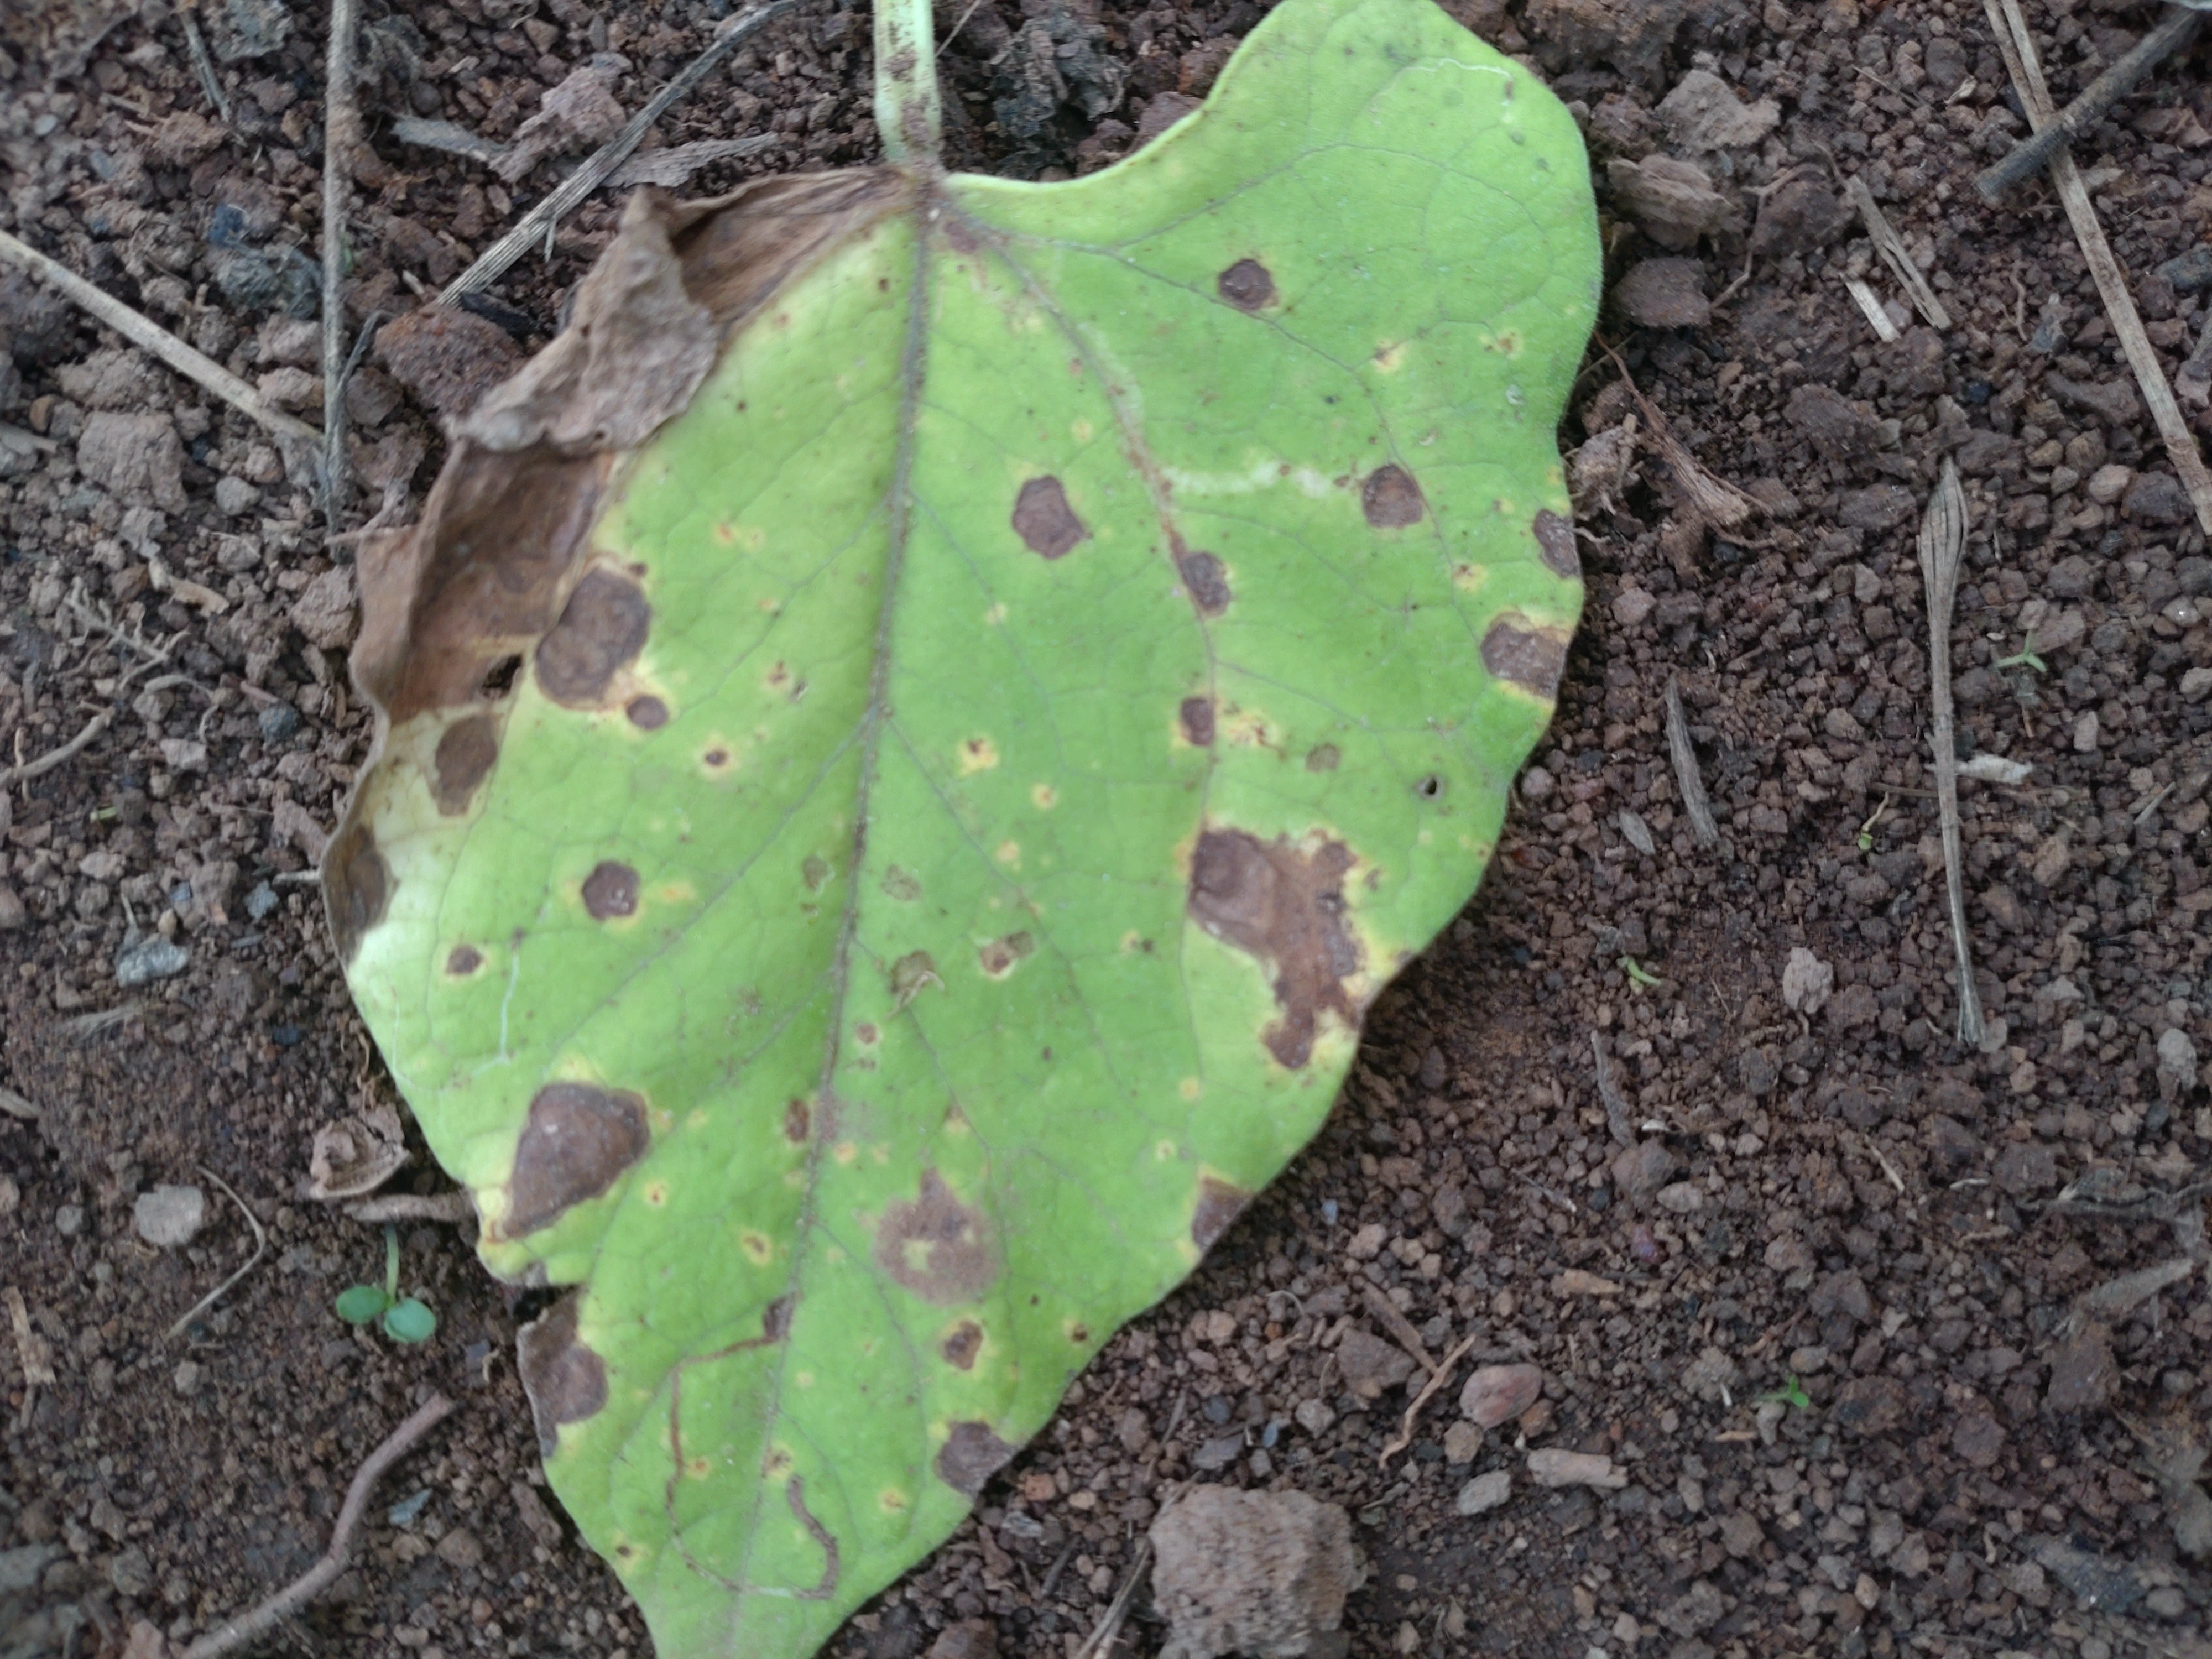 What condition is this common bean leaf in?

rust
